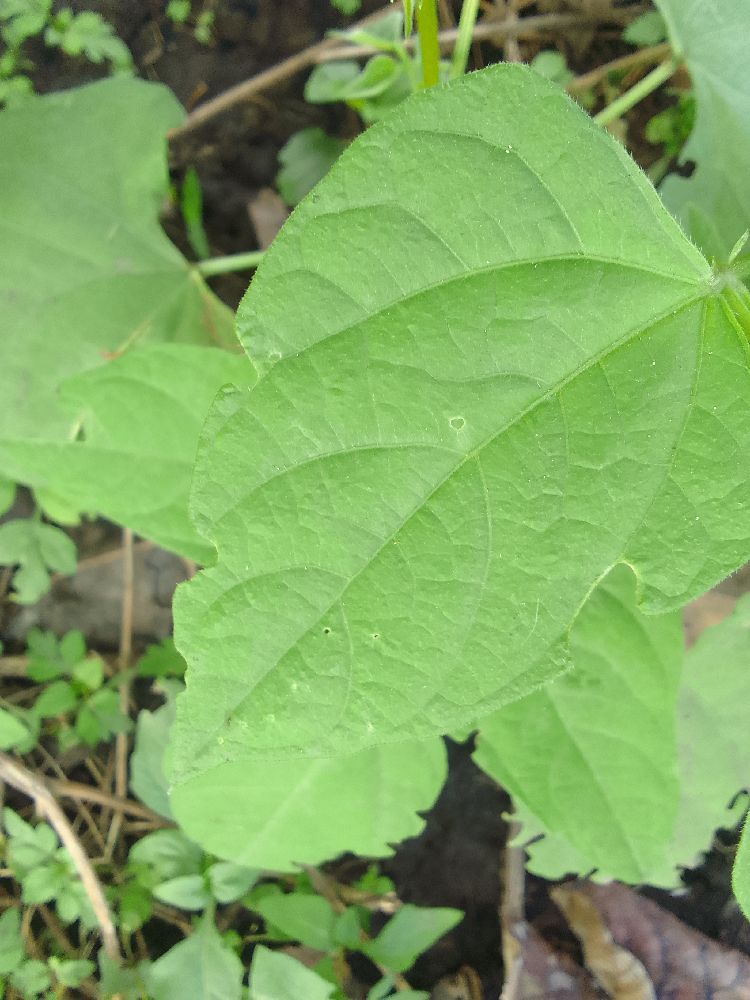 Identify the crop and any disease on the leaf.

common bean, healthy
